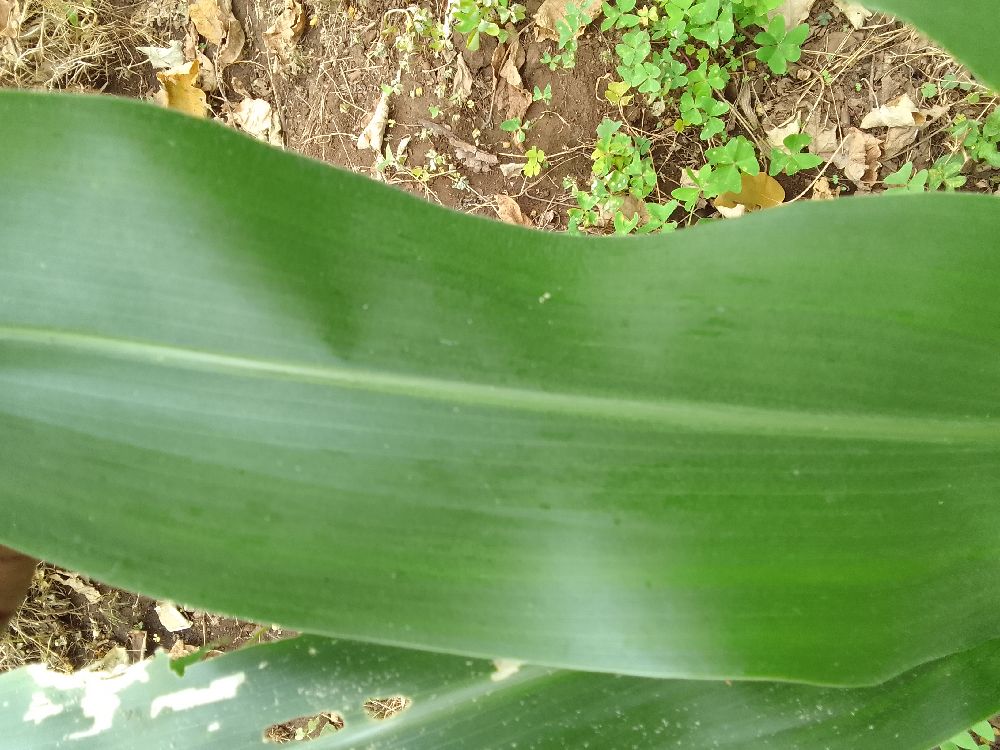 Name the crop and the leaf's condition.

maize, healthy
